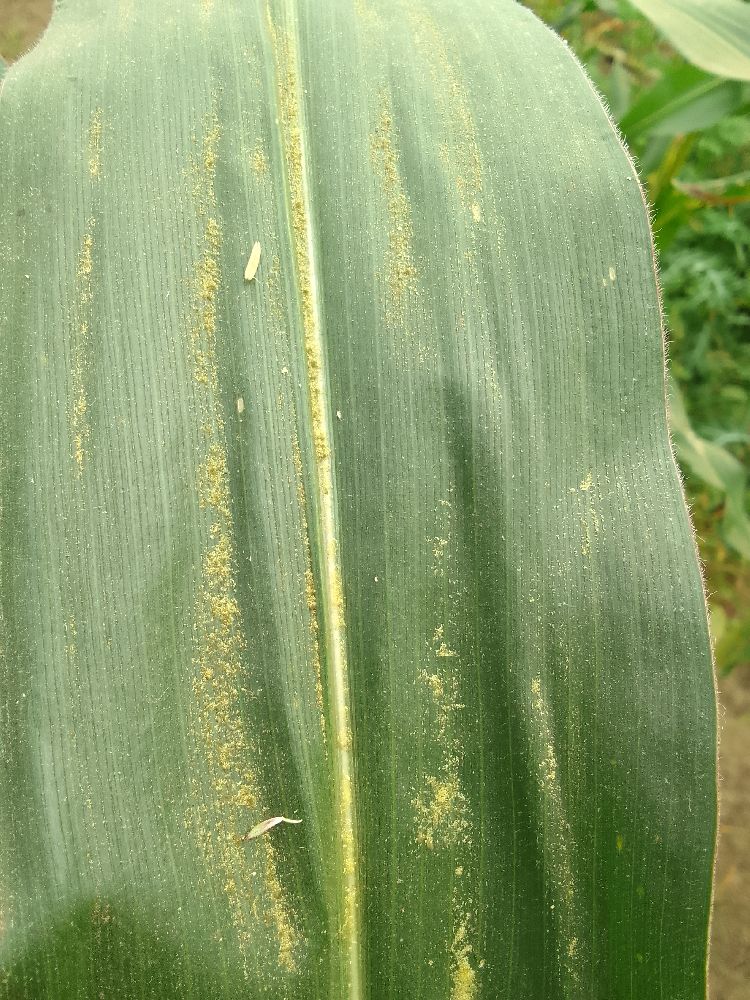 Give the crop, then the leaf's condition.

maize, healthy
